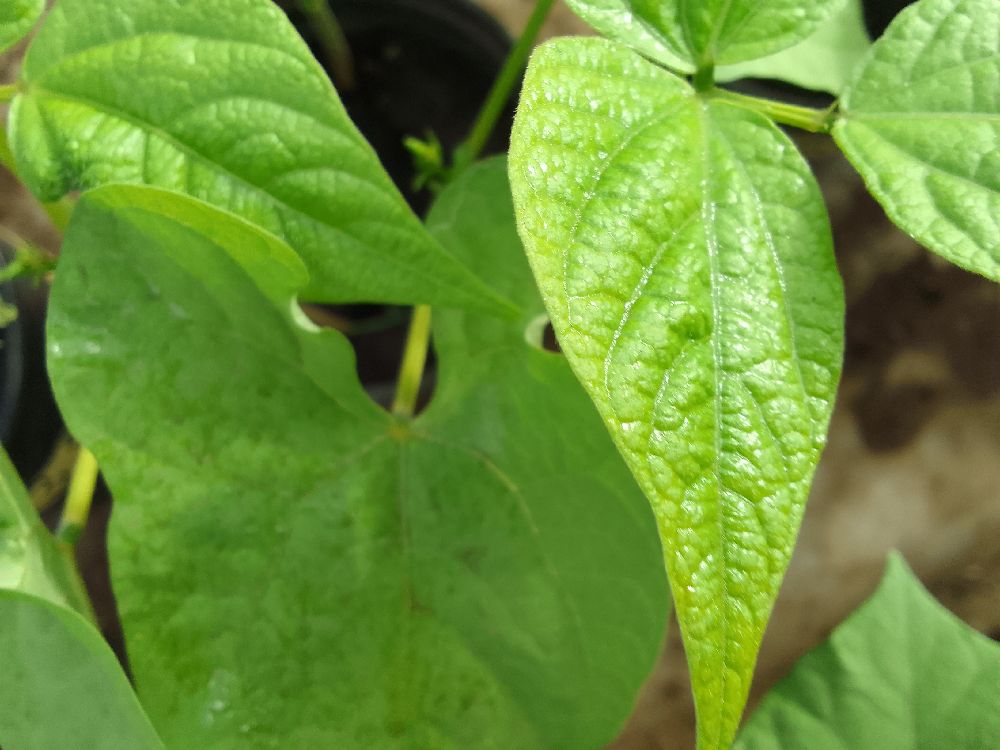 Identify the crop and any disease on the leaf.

common bean, healthy
